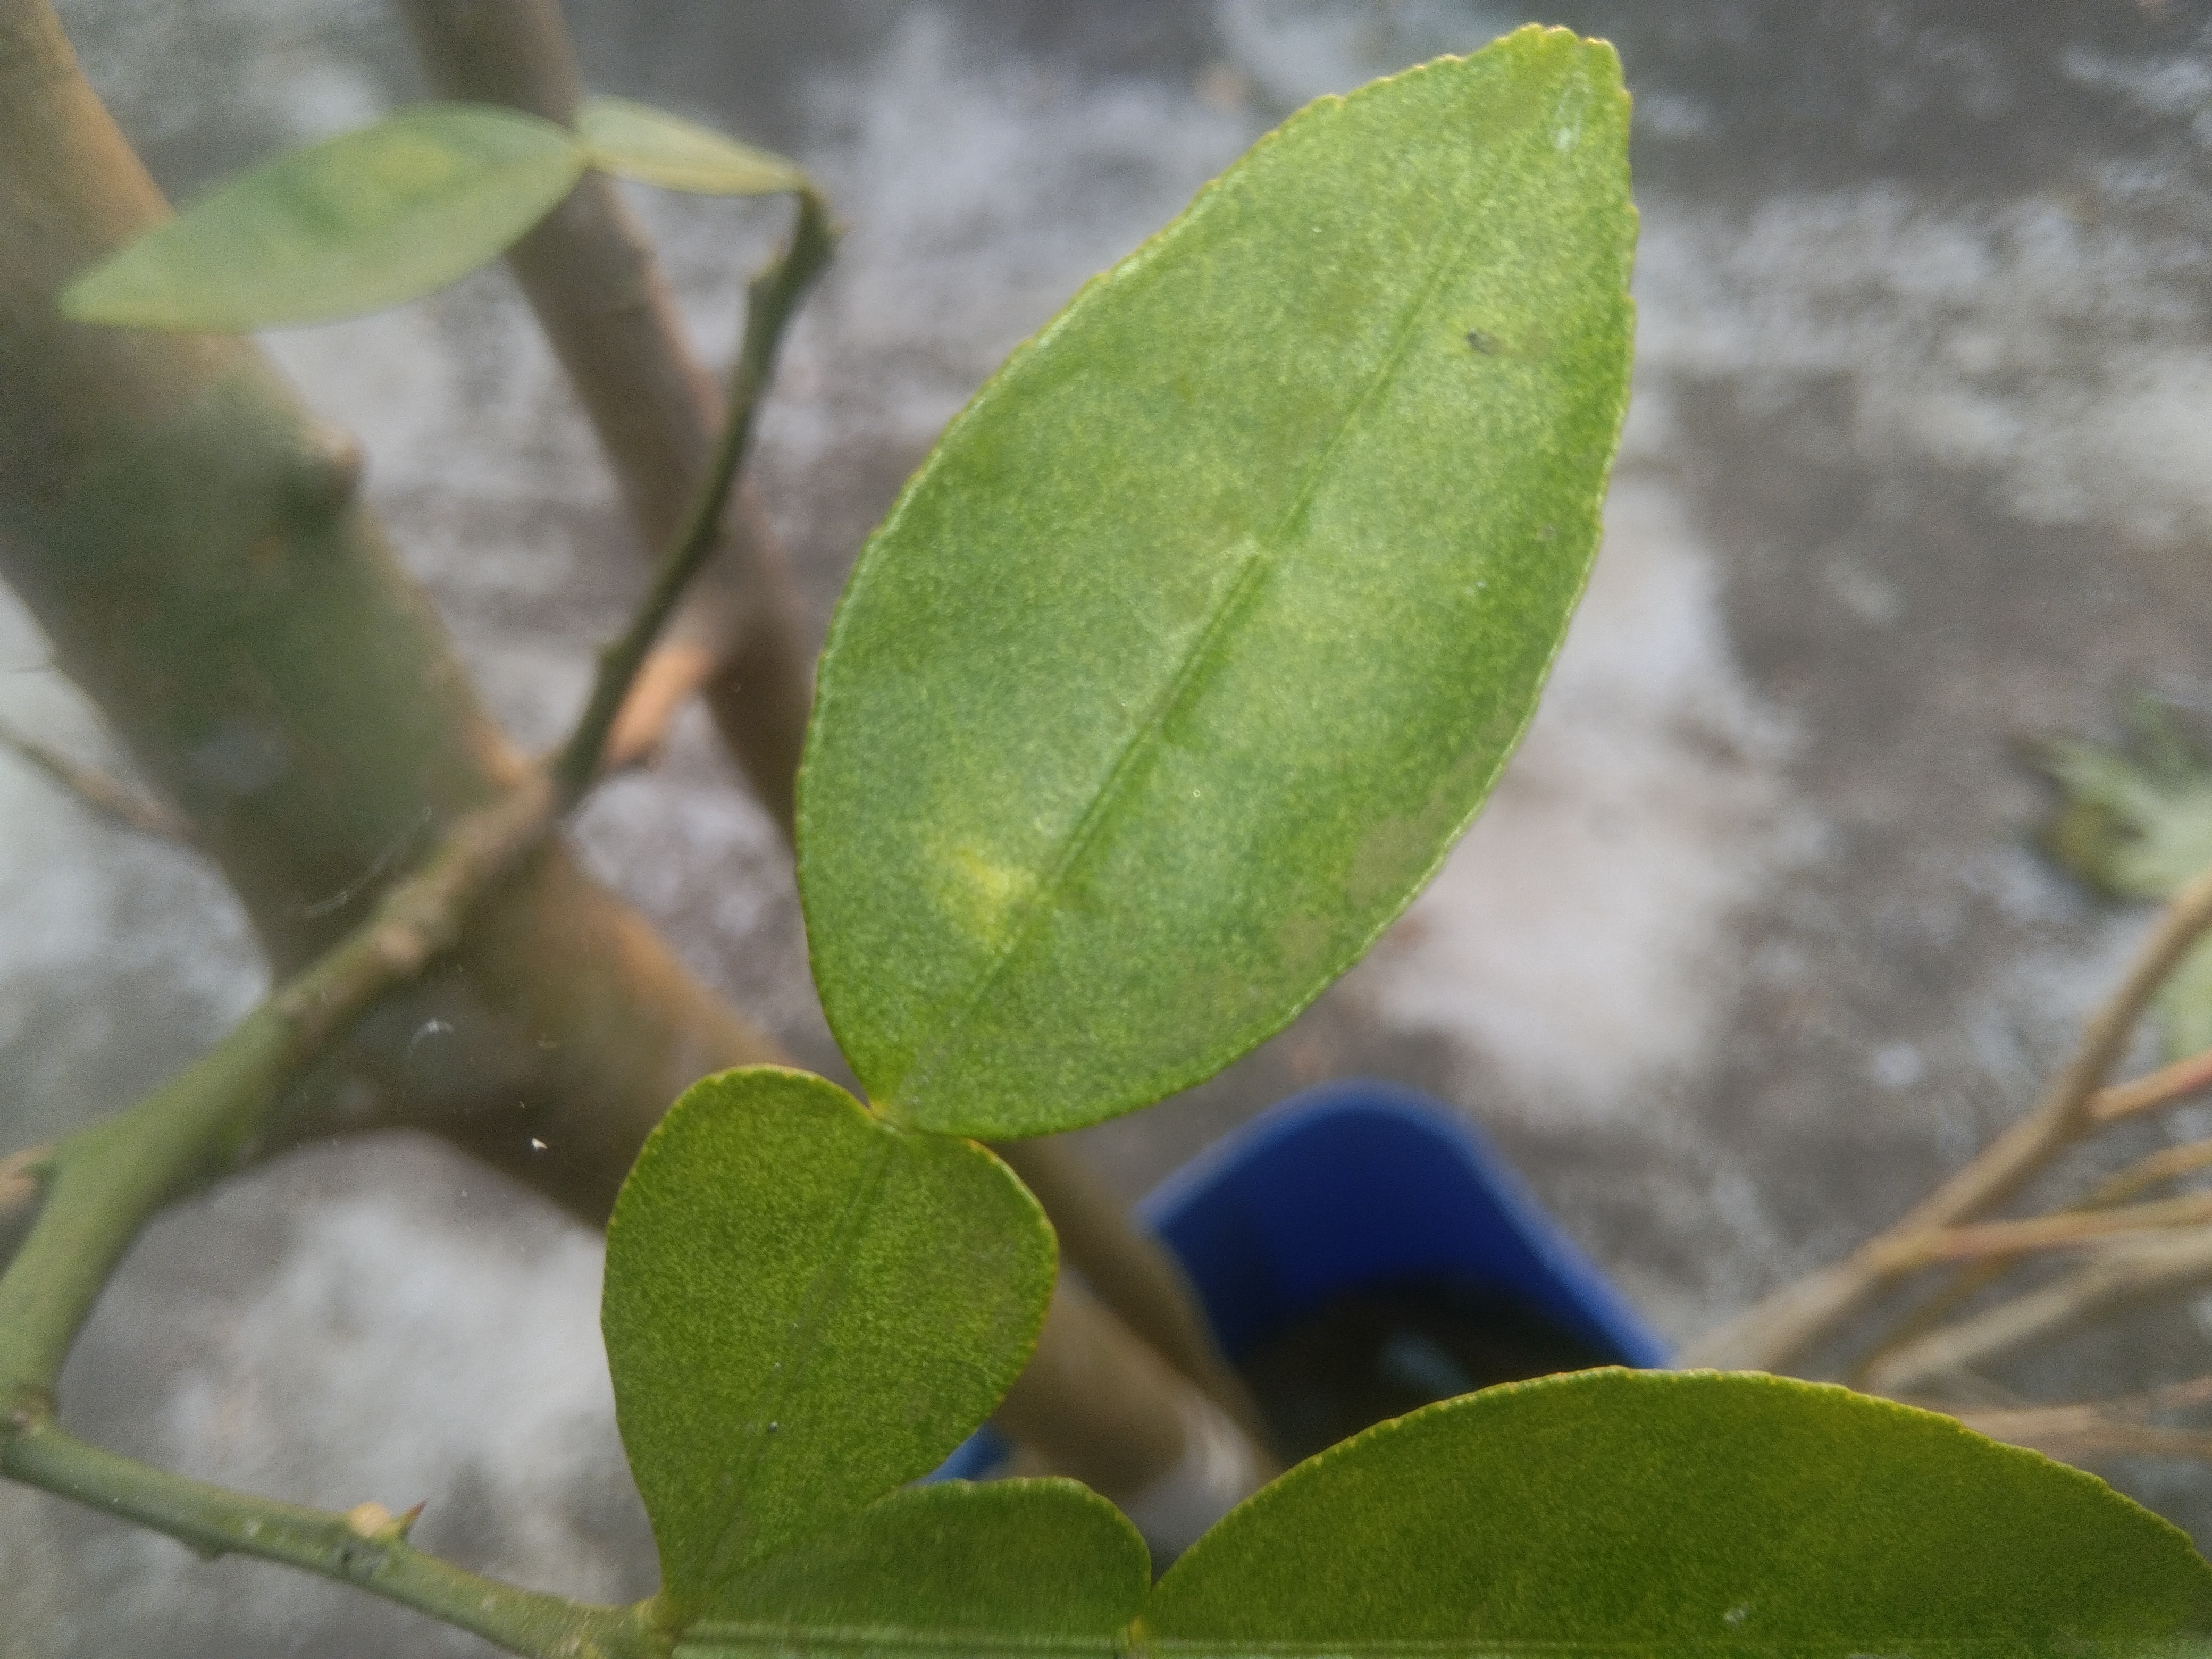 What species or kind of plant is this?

lemon
